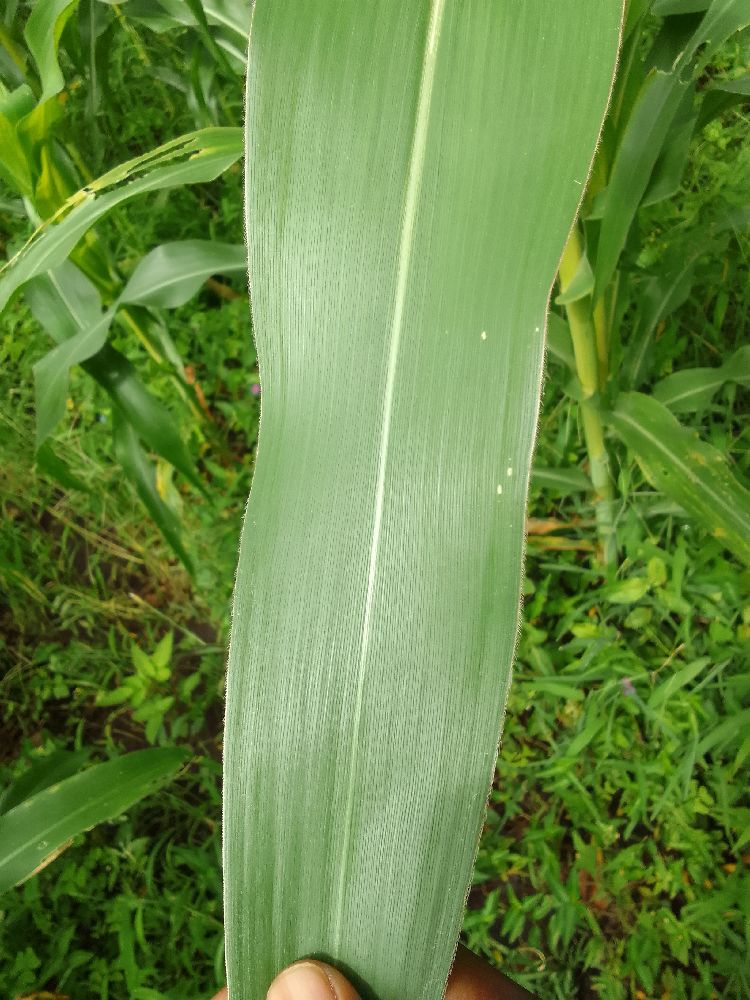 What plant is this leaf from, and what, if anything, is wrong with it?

maize, healthy
